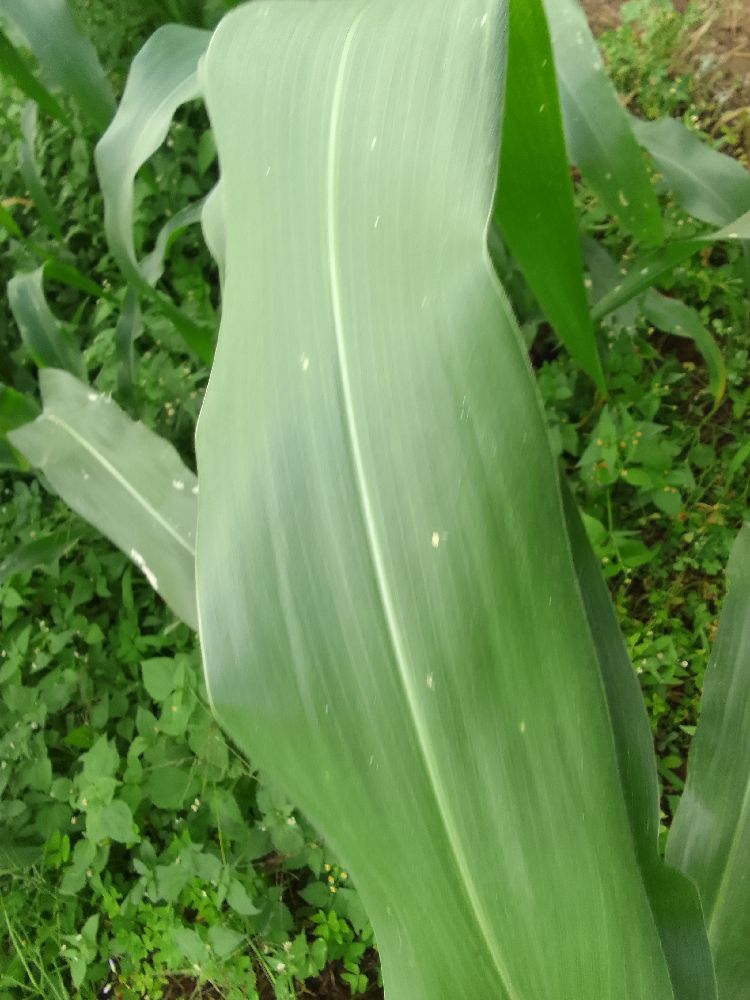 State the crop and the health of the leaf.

maize, healthy
